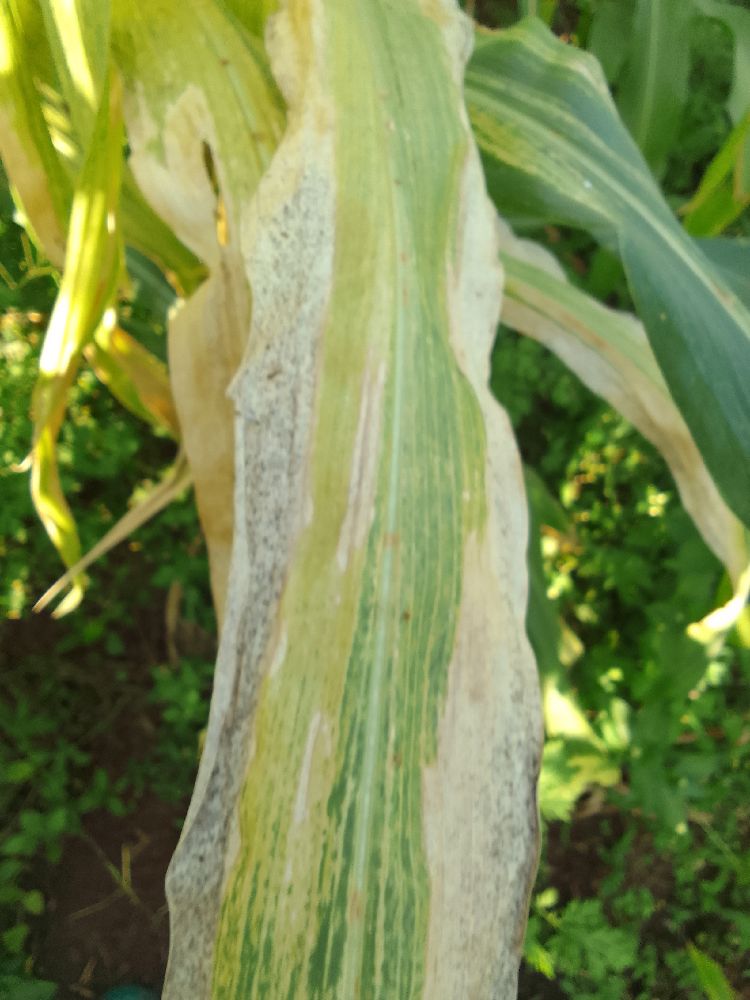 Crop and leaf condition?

maize, maize lethal necrosis
